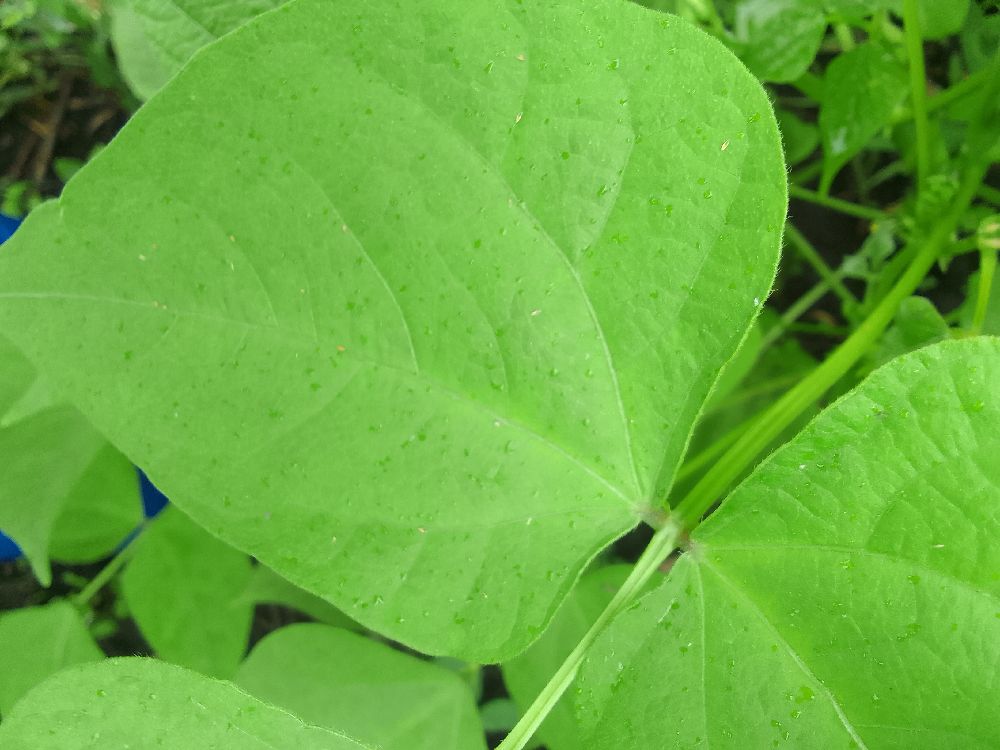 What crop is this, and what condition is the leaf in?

common bean, healthy
